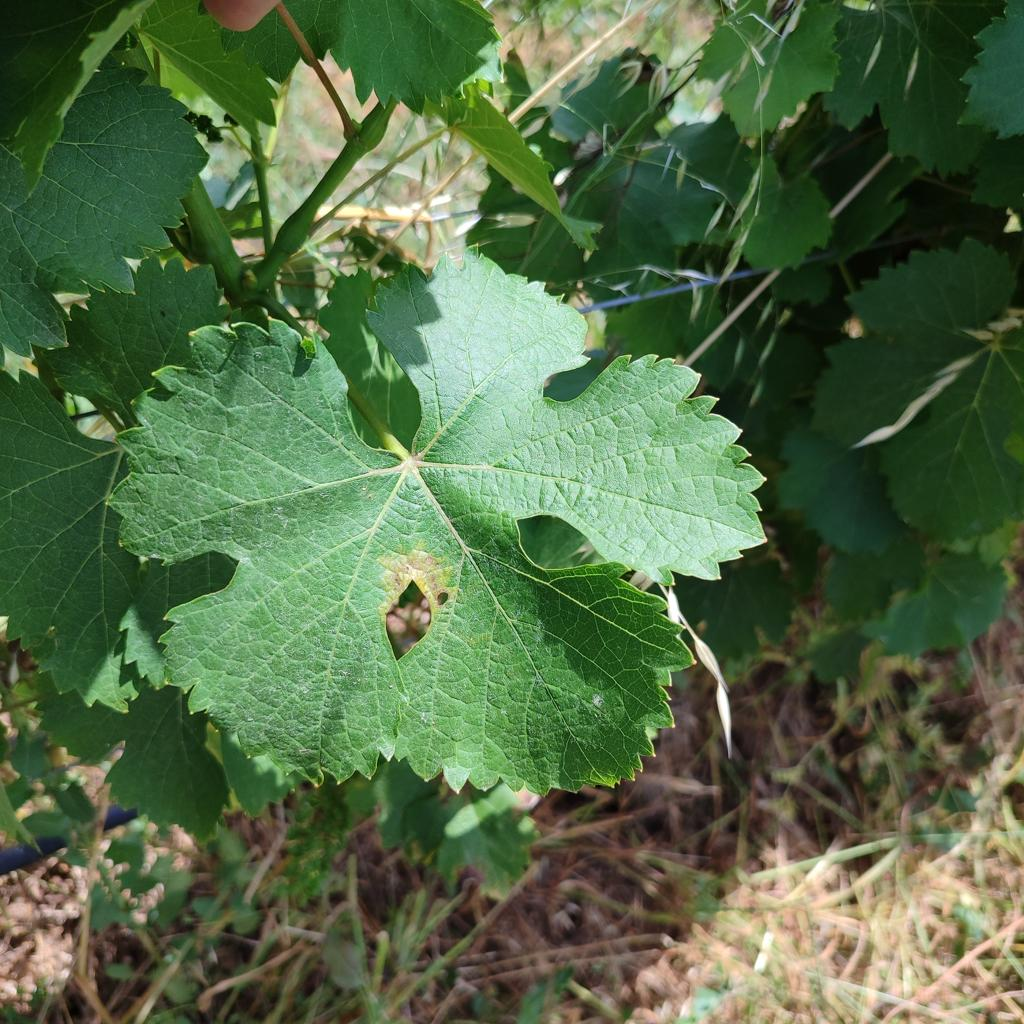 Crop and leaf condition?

grapevine, downy mildew
